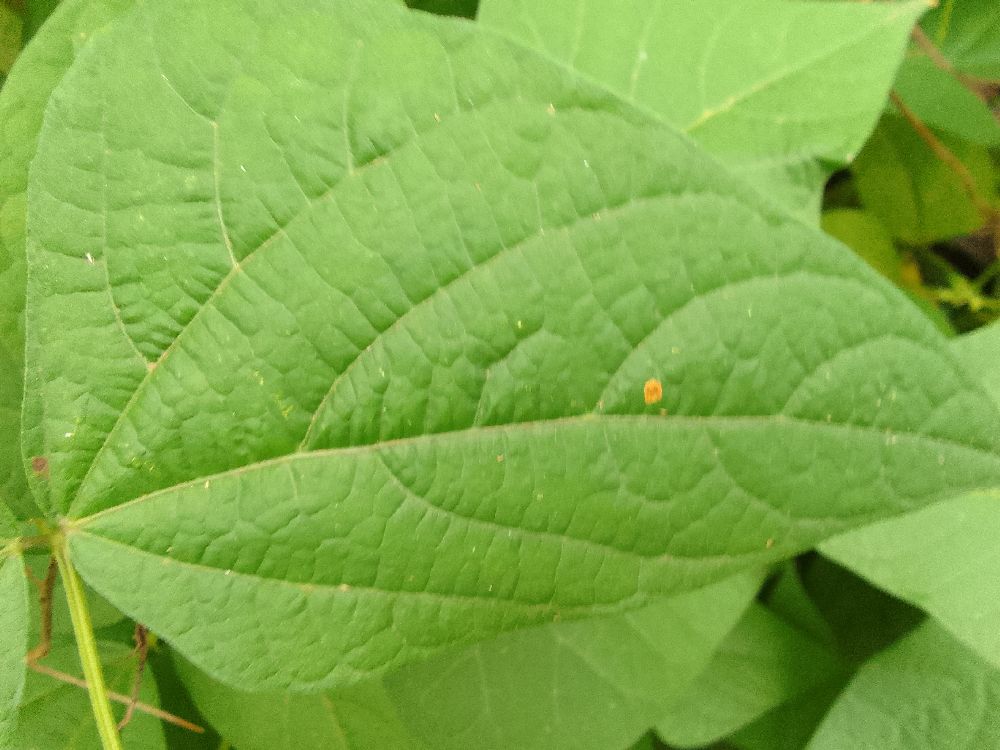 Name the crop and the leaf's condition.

common bean, healthy
